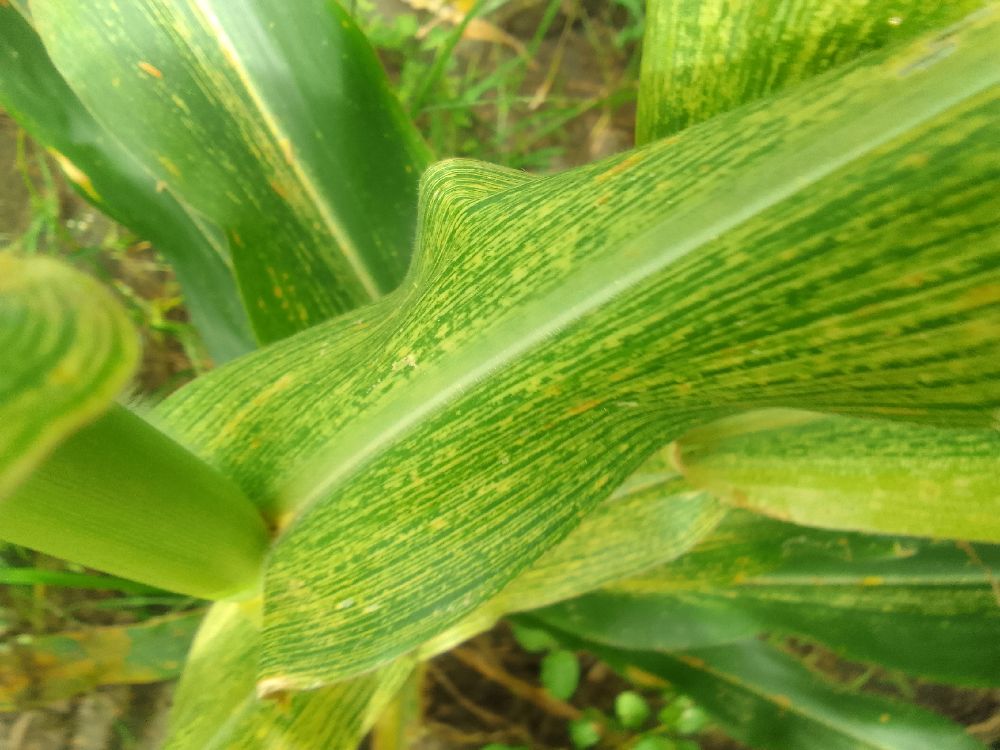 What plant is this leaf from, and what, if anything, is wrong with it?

maize, maize streak virus
